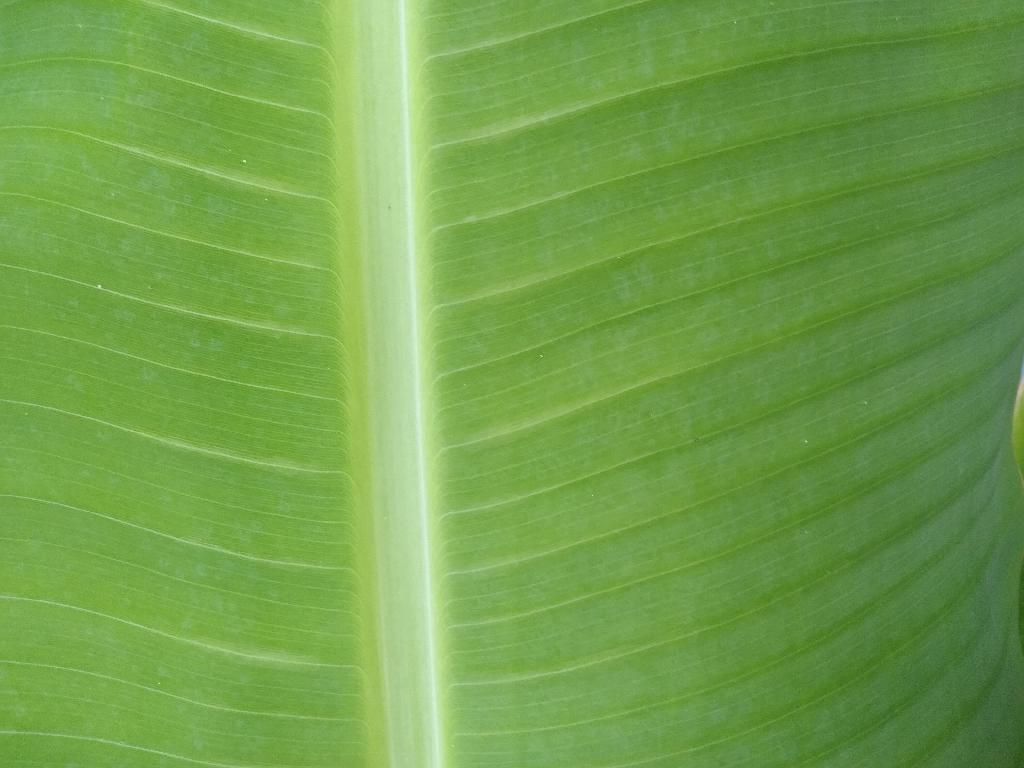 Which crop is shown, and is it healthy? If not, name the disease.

banana, healthy
